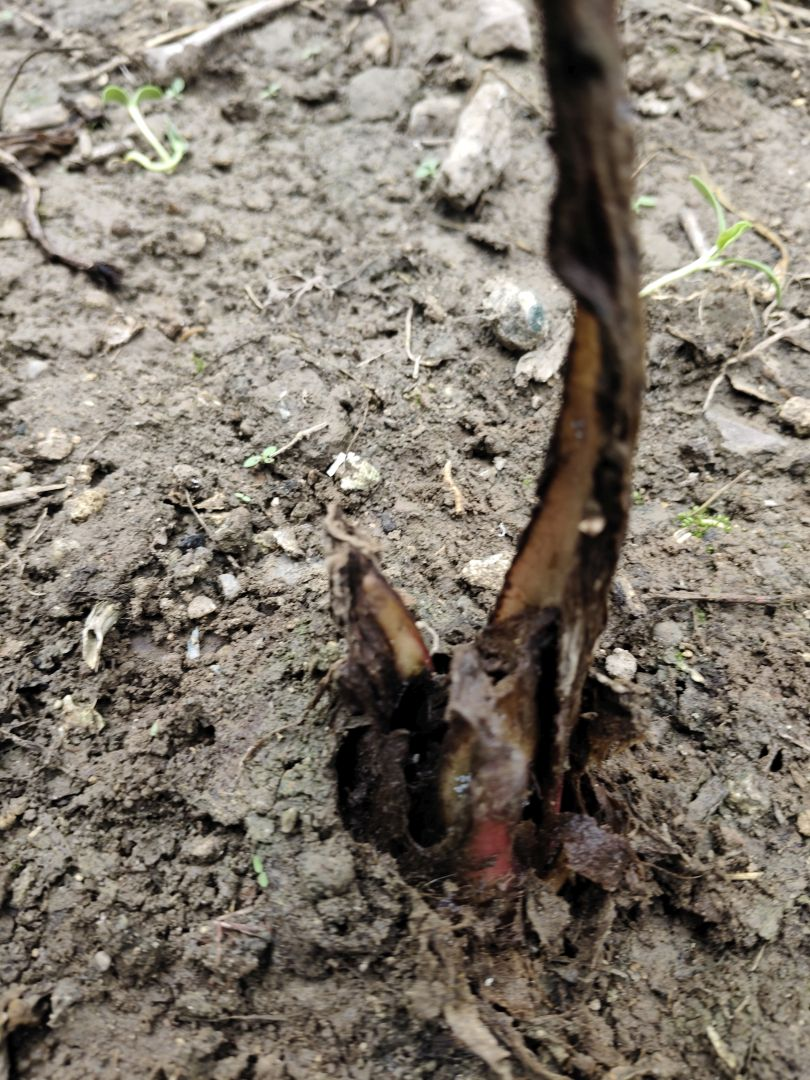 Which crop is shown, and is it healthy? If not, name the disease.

taro, root rot
